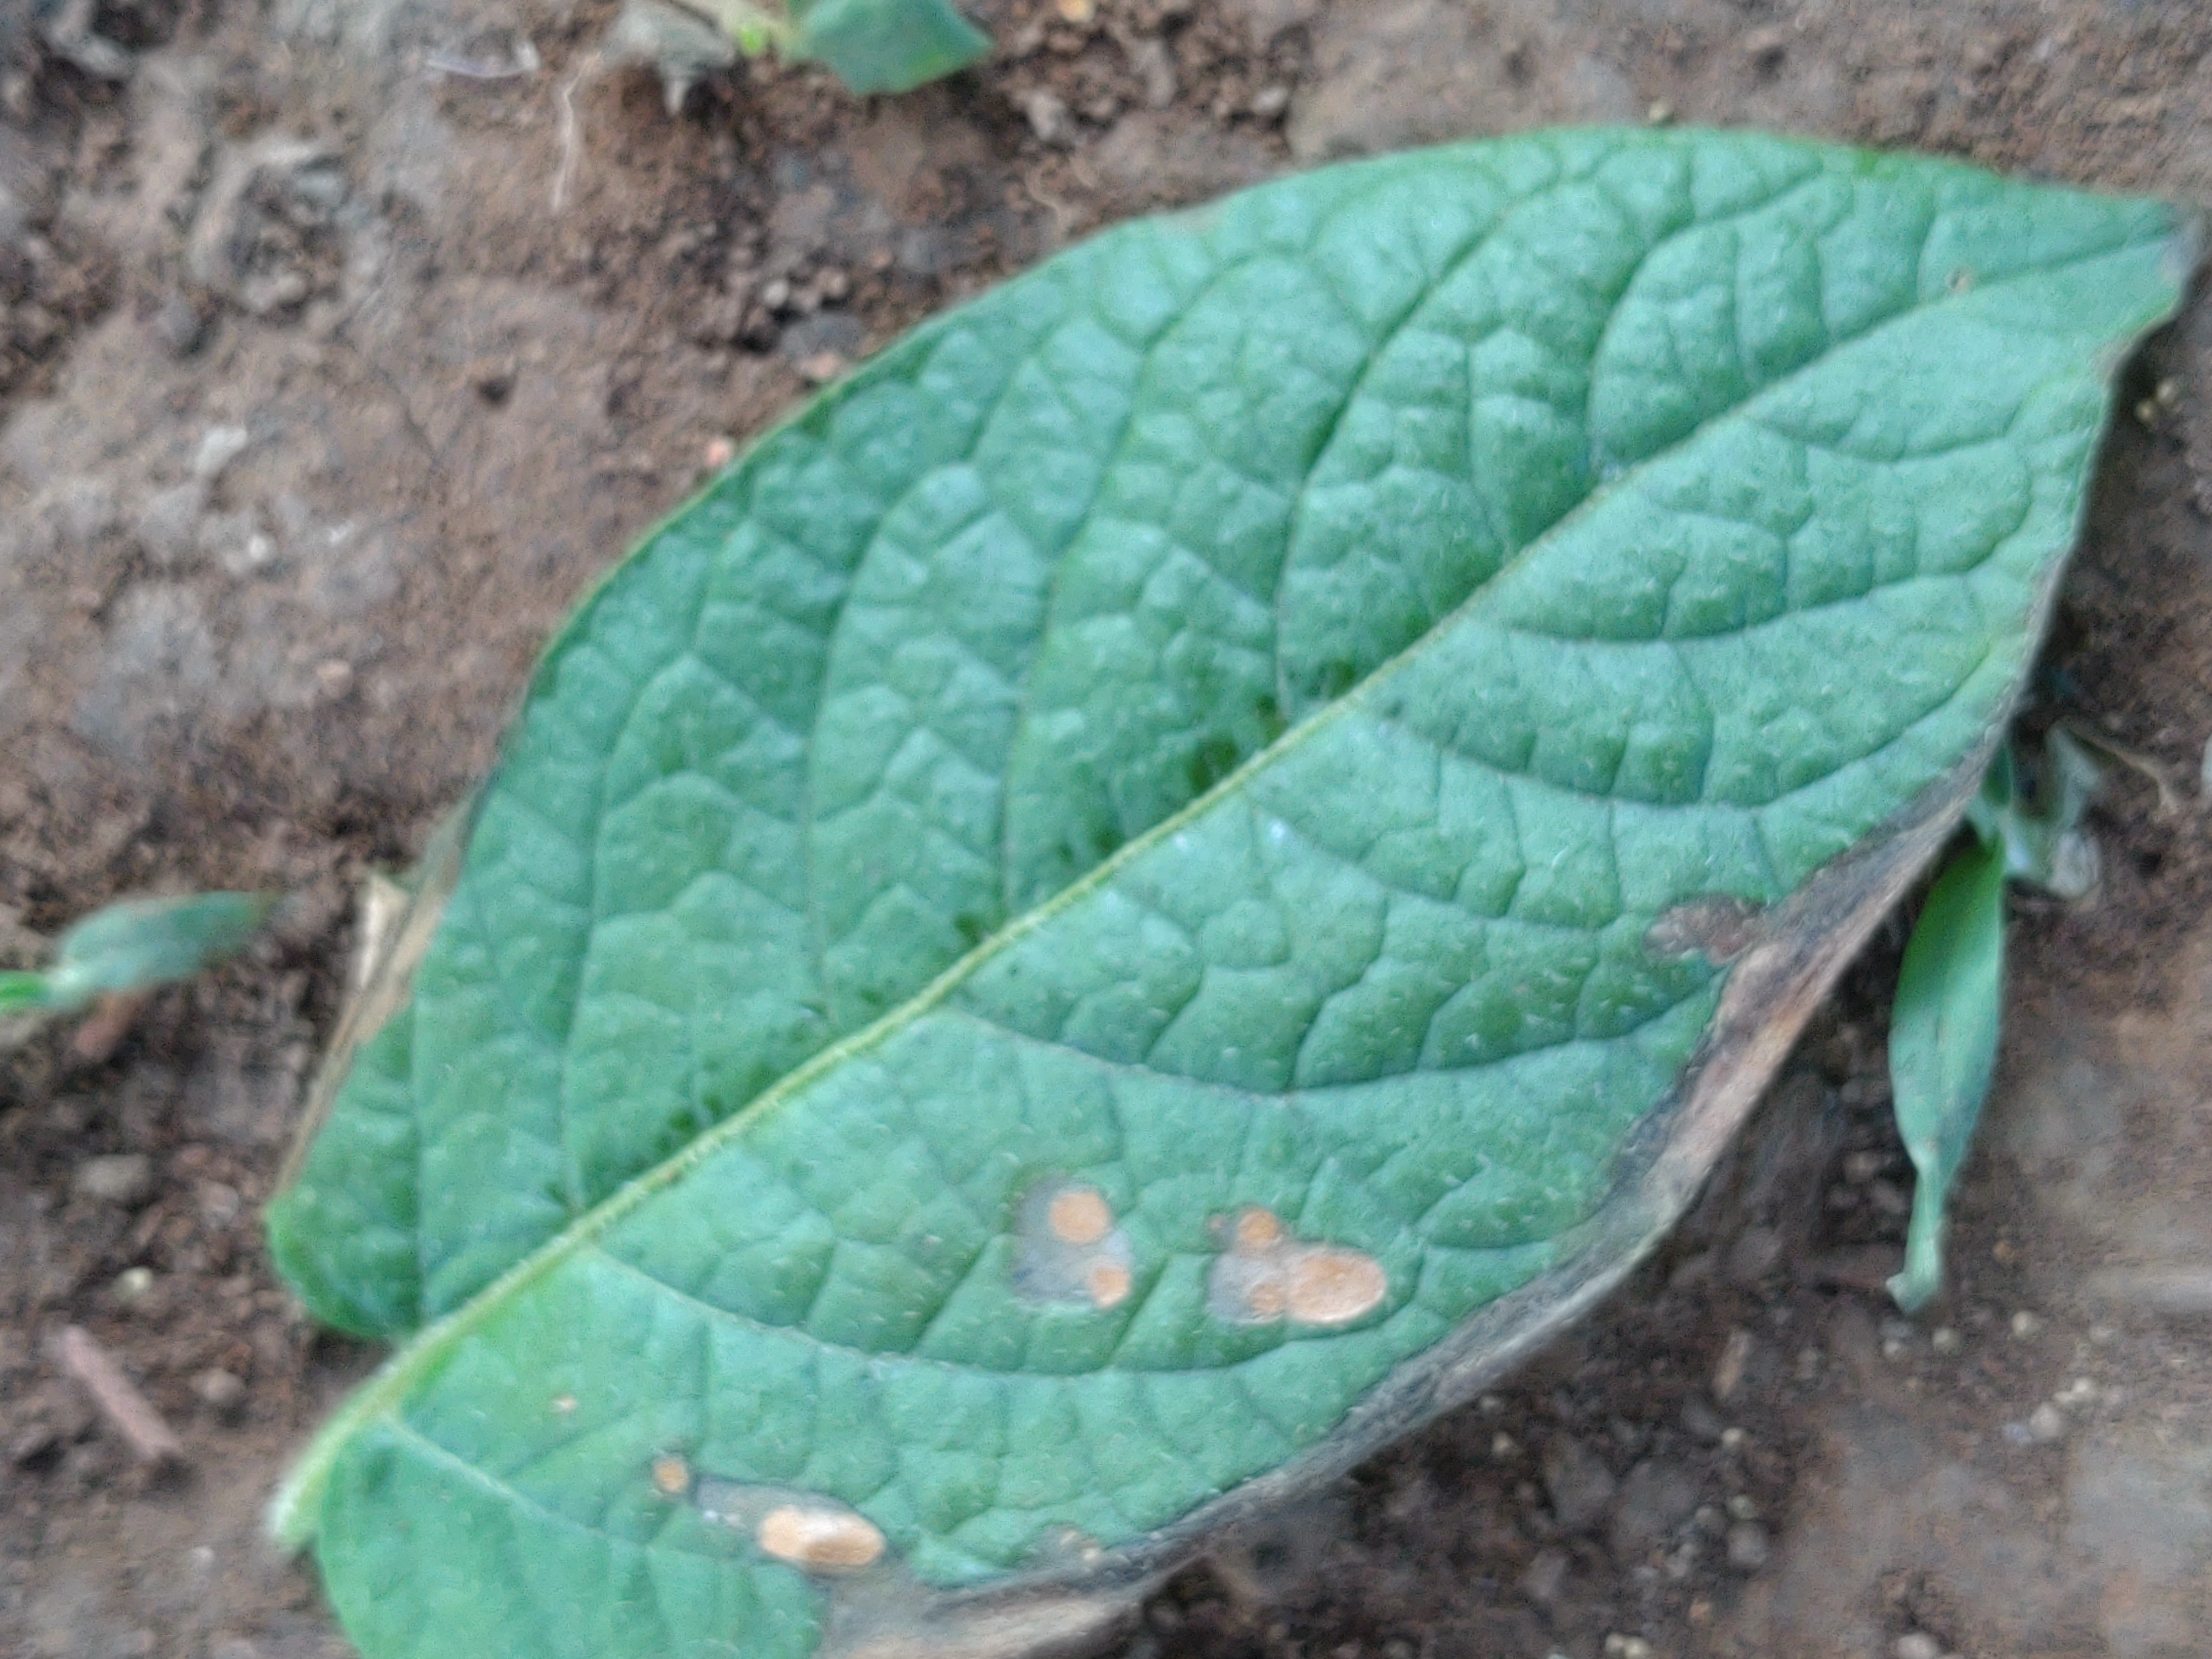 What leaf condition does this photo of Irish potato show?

early blight
